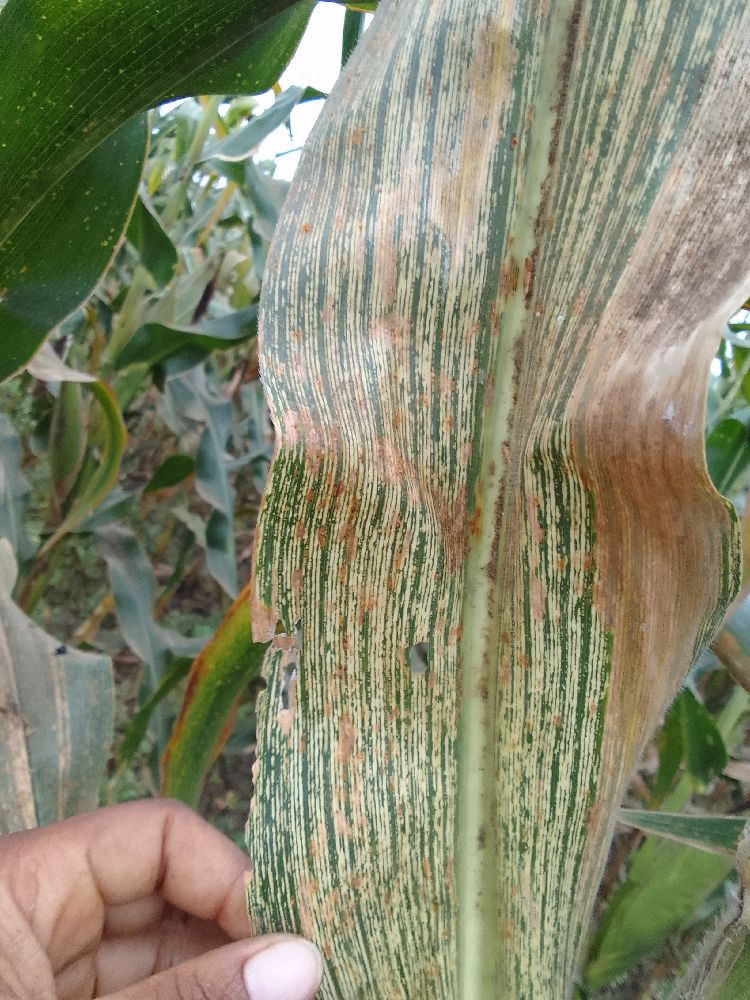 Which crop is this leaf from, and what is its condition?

maize, maize streak virus
